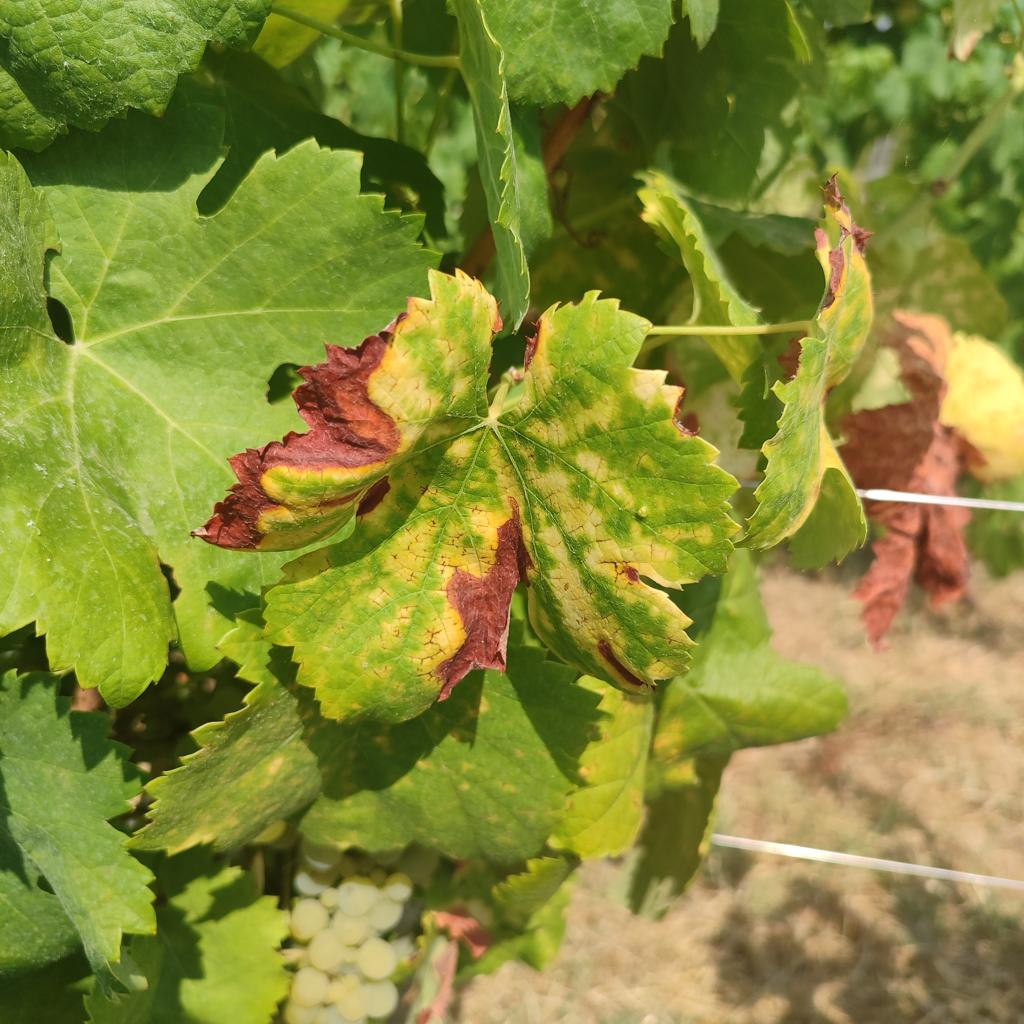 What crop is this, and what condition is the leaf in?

grapevine, esca complex
